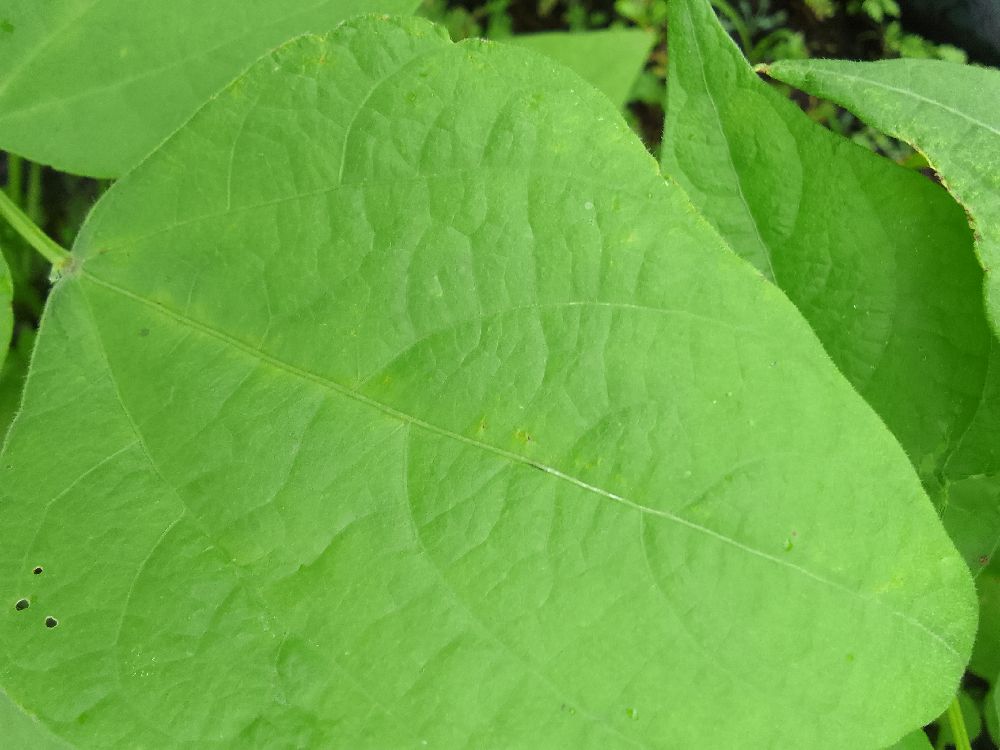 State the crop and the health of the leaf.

common bean, healthy
